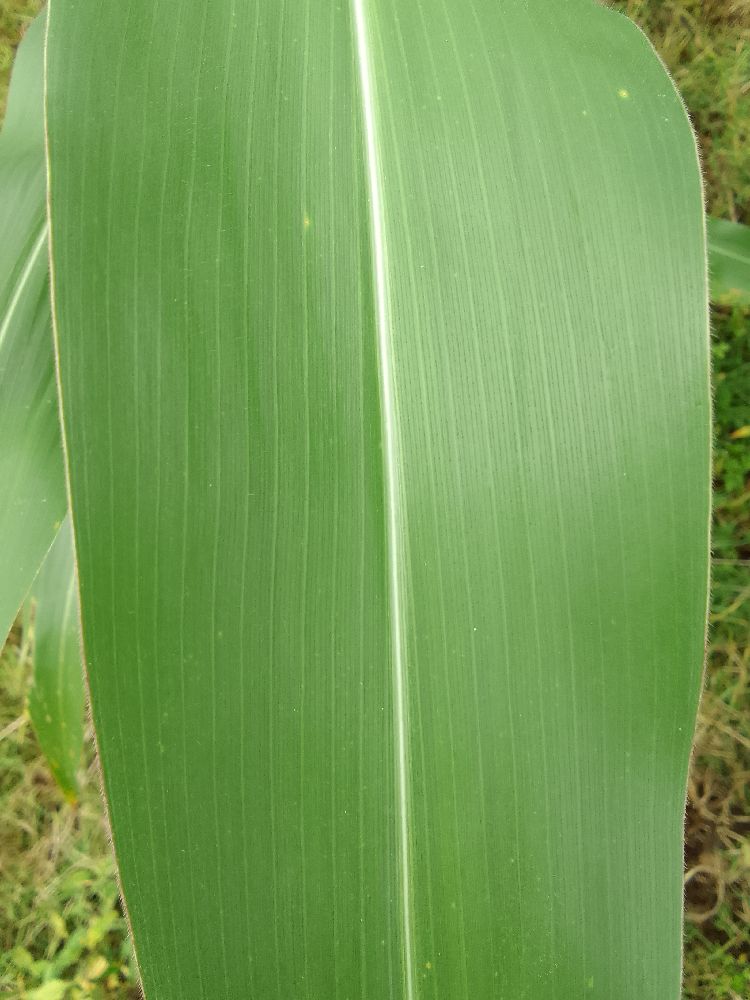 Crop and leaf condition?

maize, healthy
